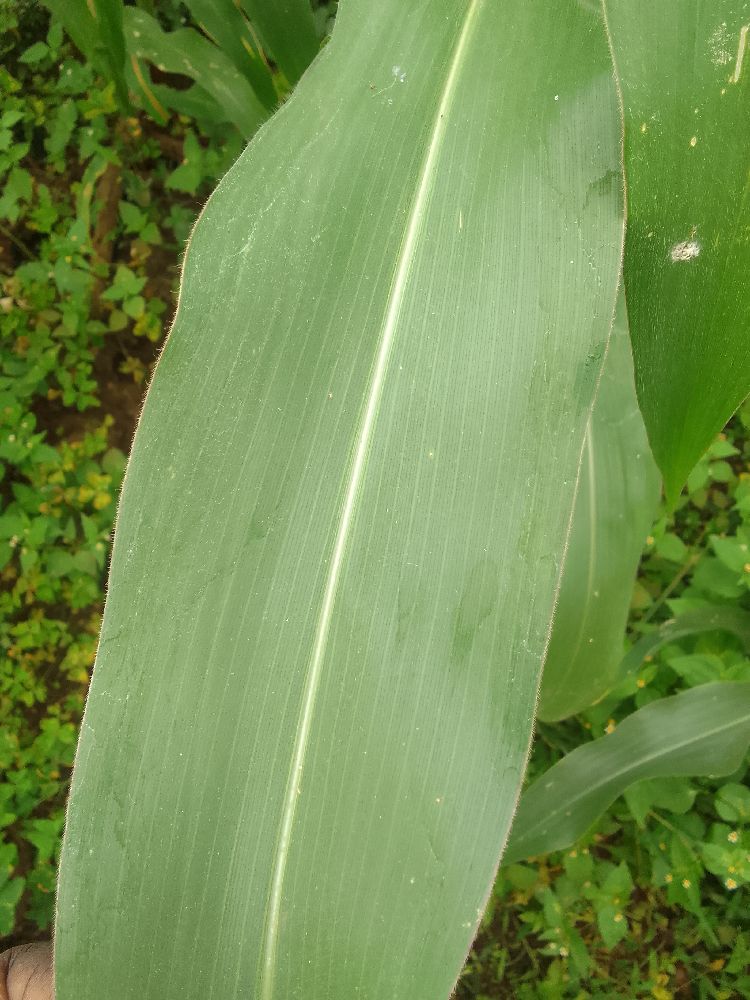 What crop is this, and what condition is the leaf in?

maize, healthy
